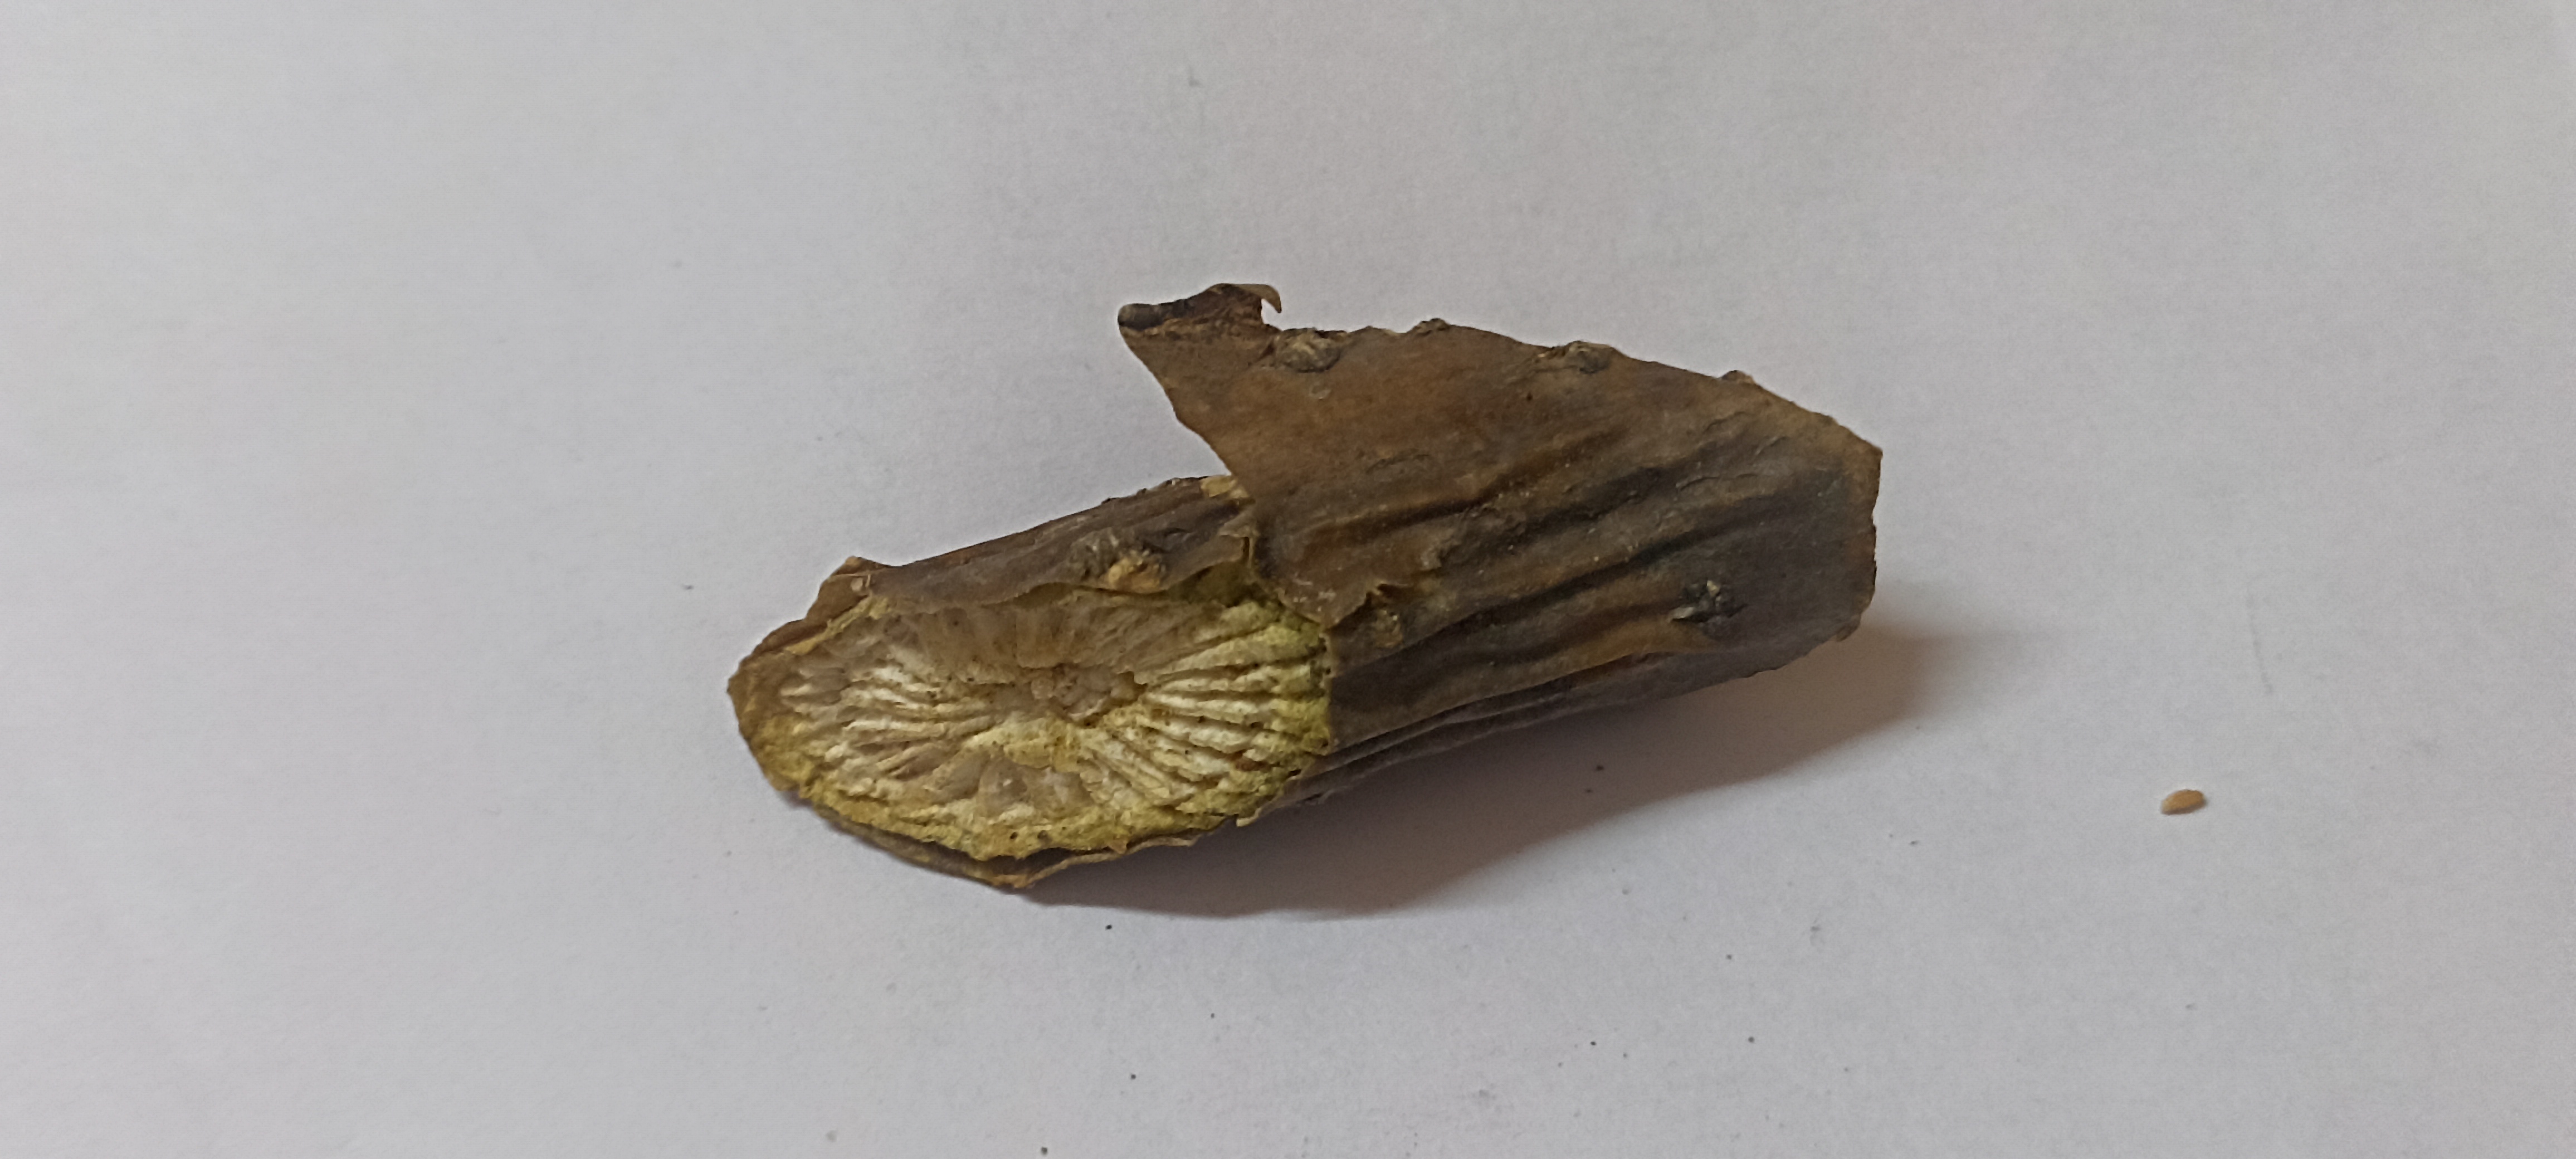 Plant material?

gulvel
